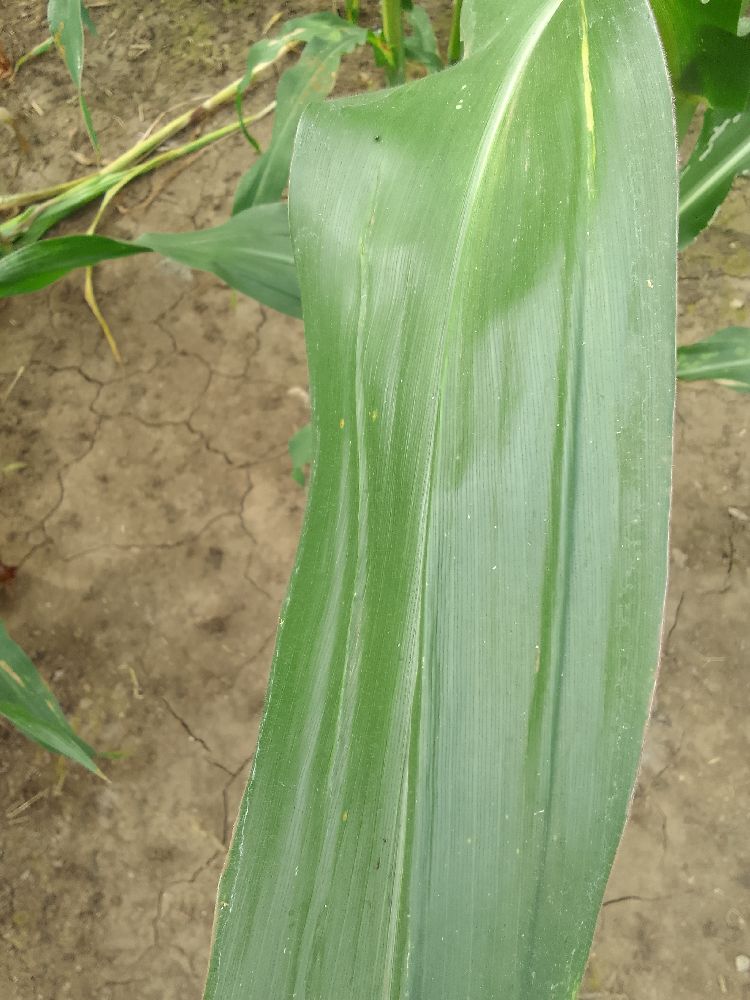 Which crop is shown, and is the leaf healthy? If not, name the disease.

maize, healthy
